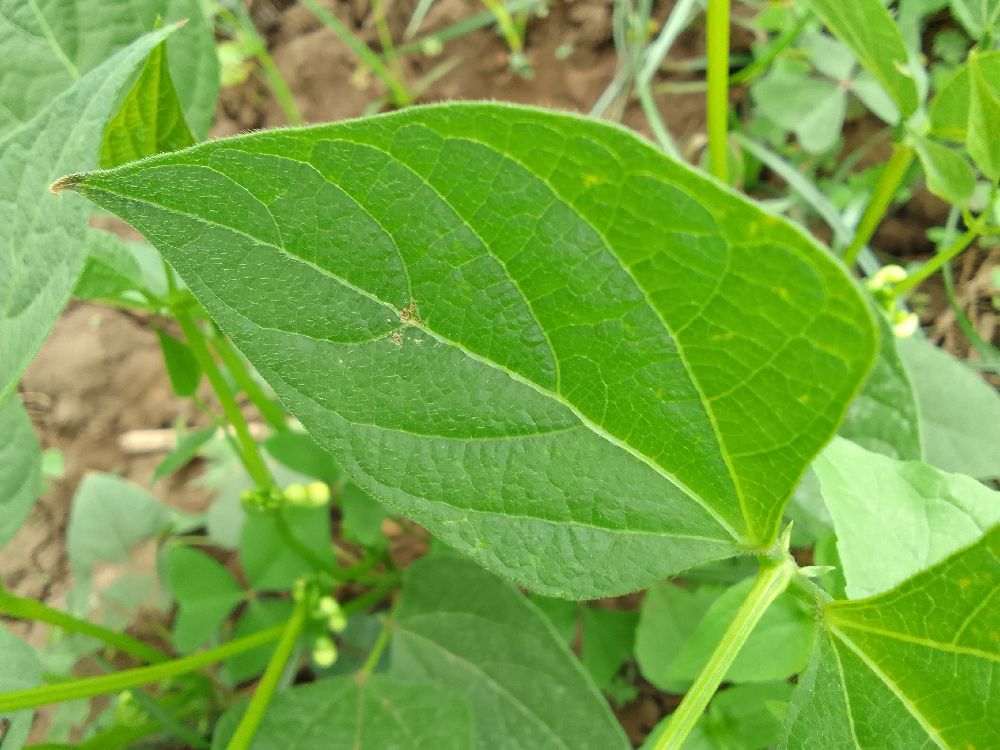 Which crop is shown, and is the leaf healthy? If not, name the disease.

common bean, healthy
